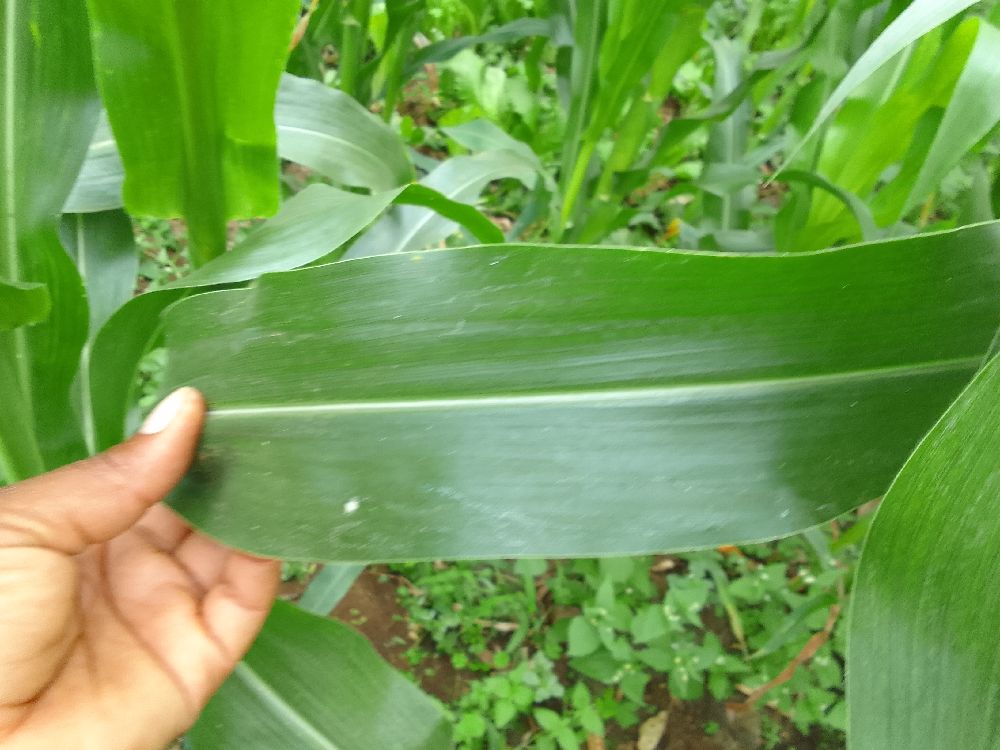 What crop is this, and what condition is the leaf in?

maize, healthy
